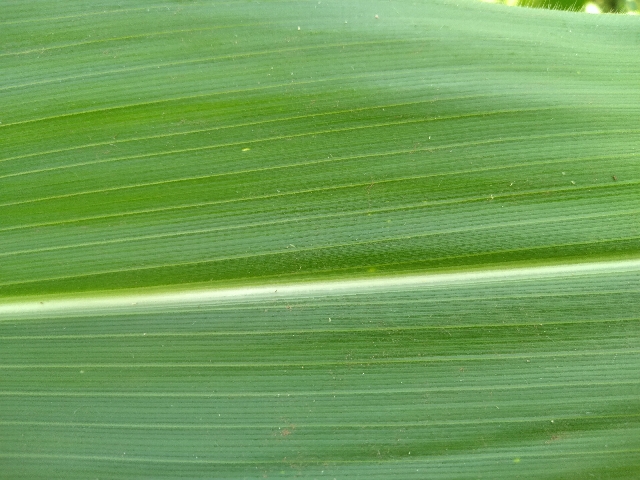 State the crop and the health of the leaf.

maize, healthy
